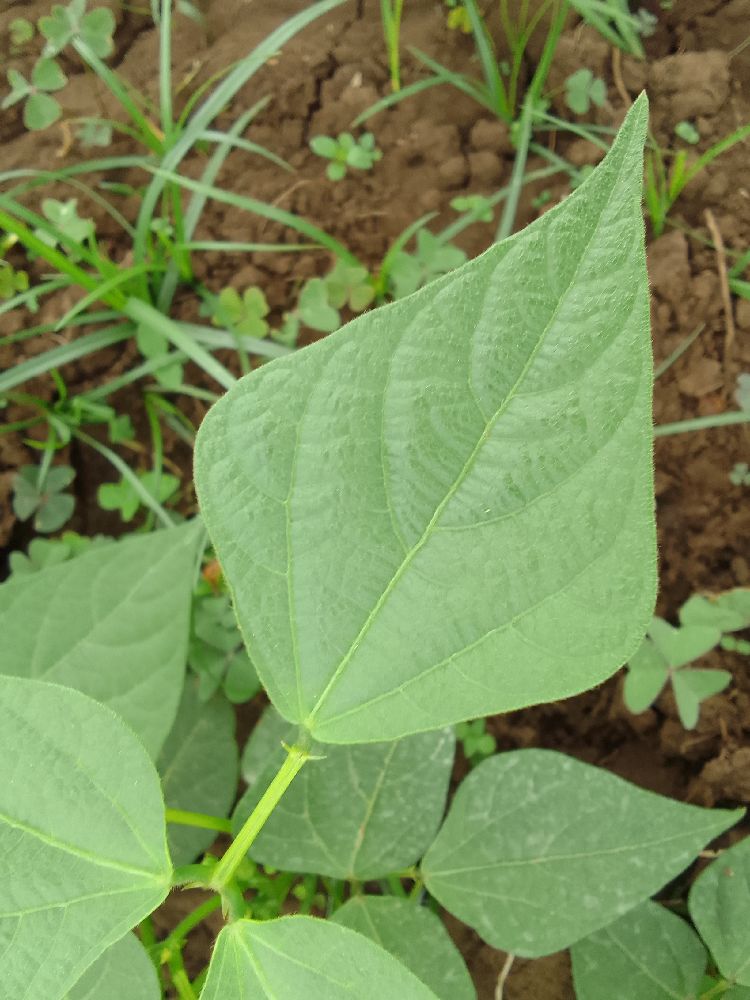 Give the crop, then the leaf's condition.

common bean, healthy
